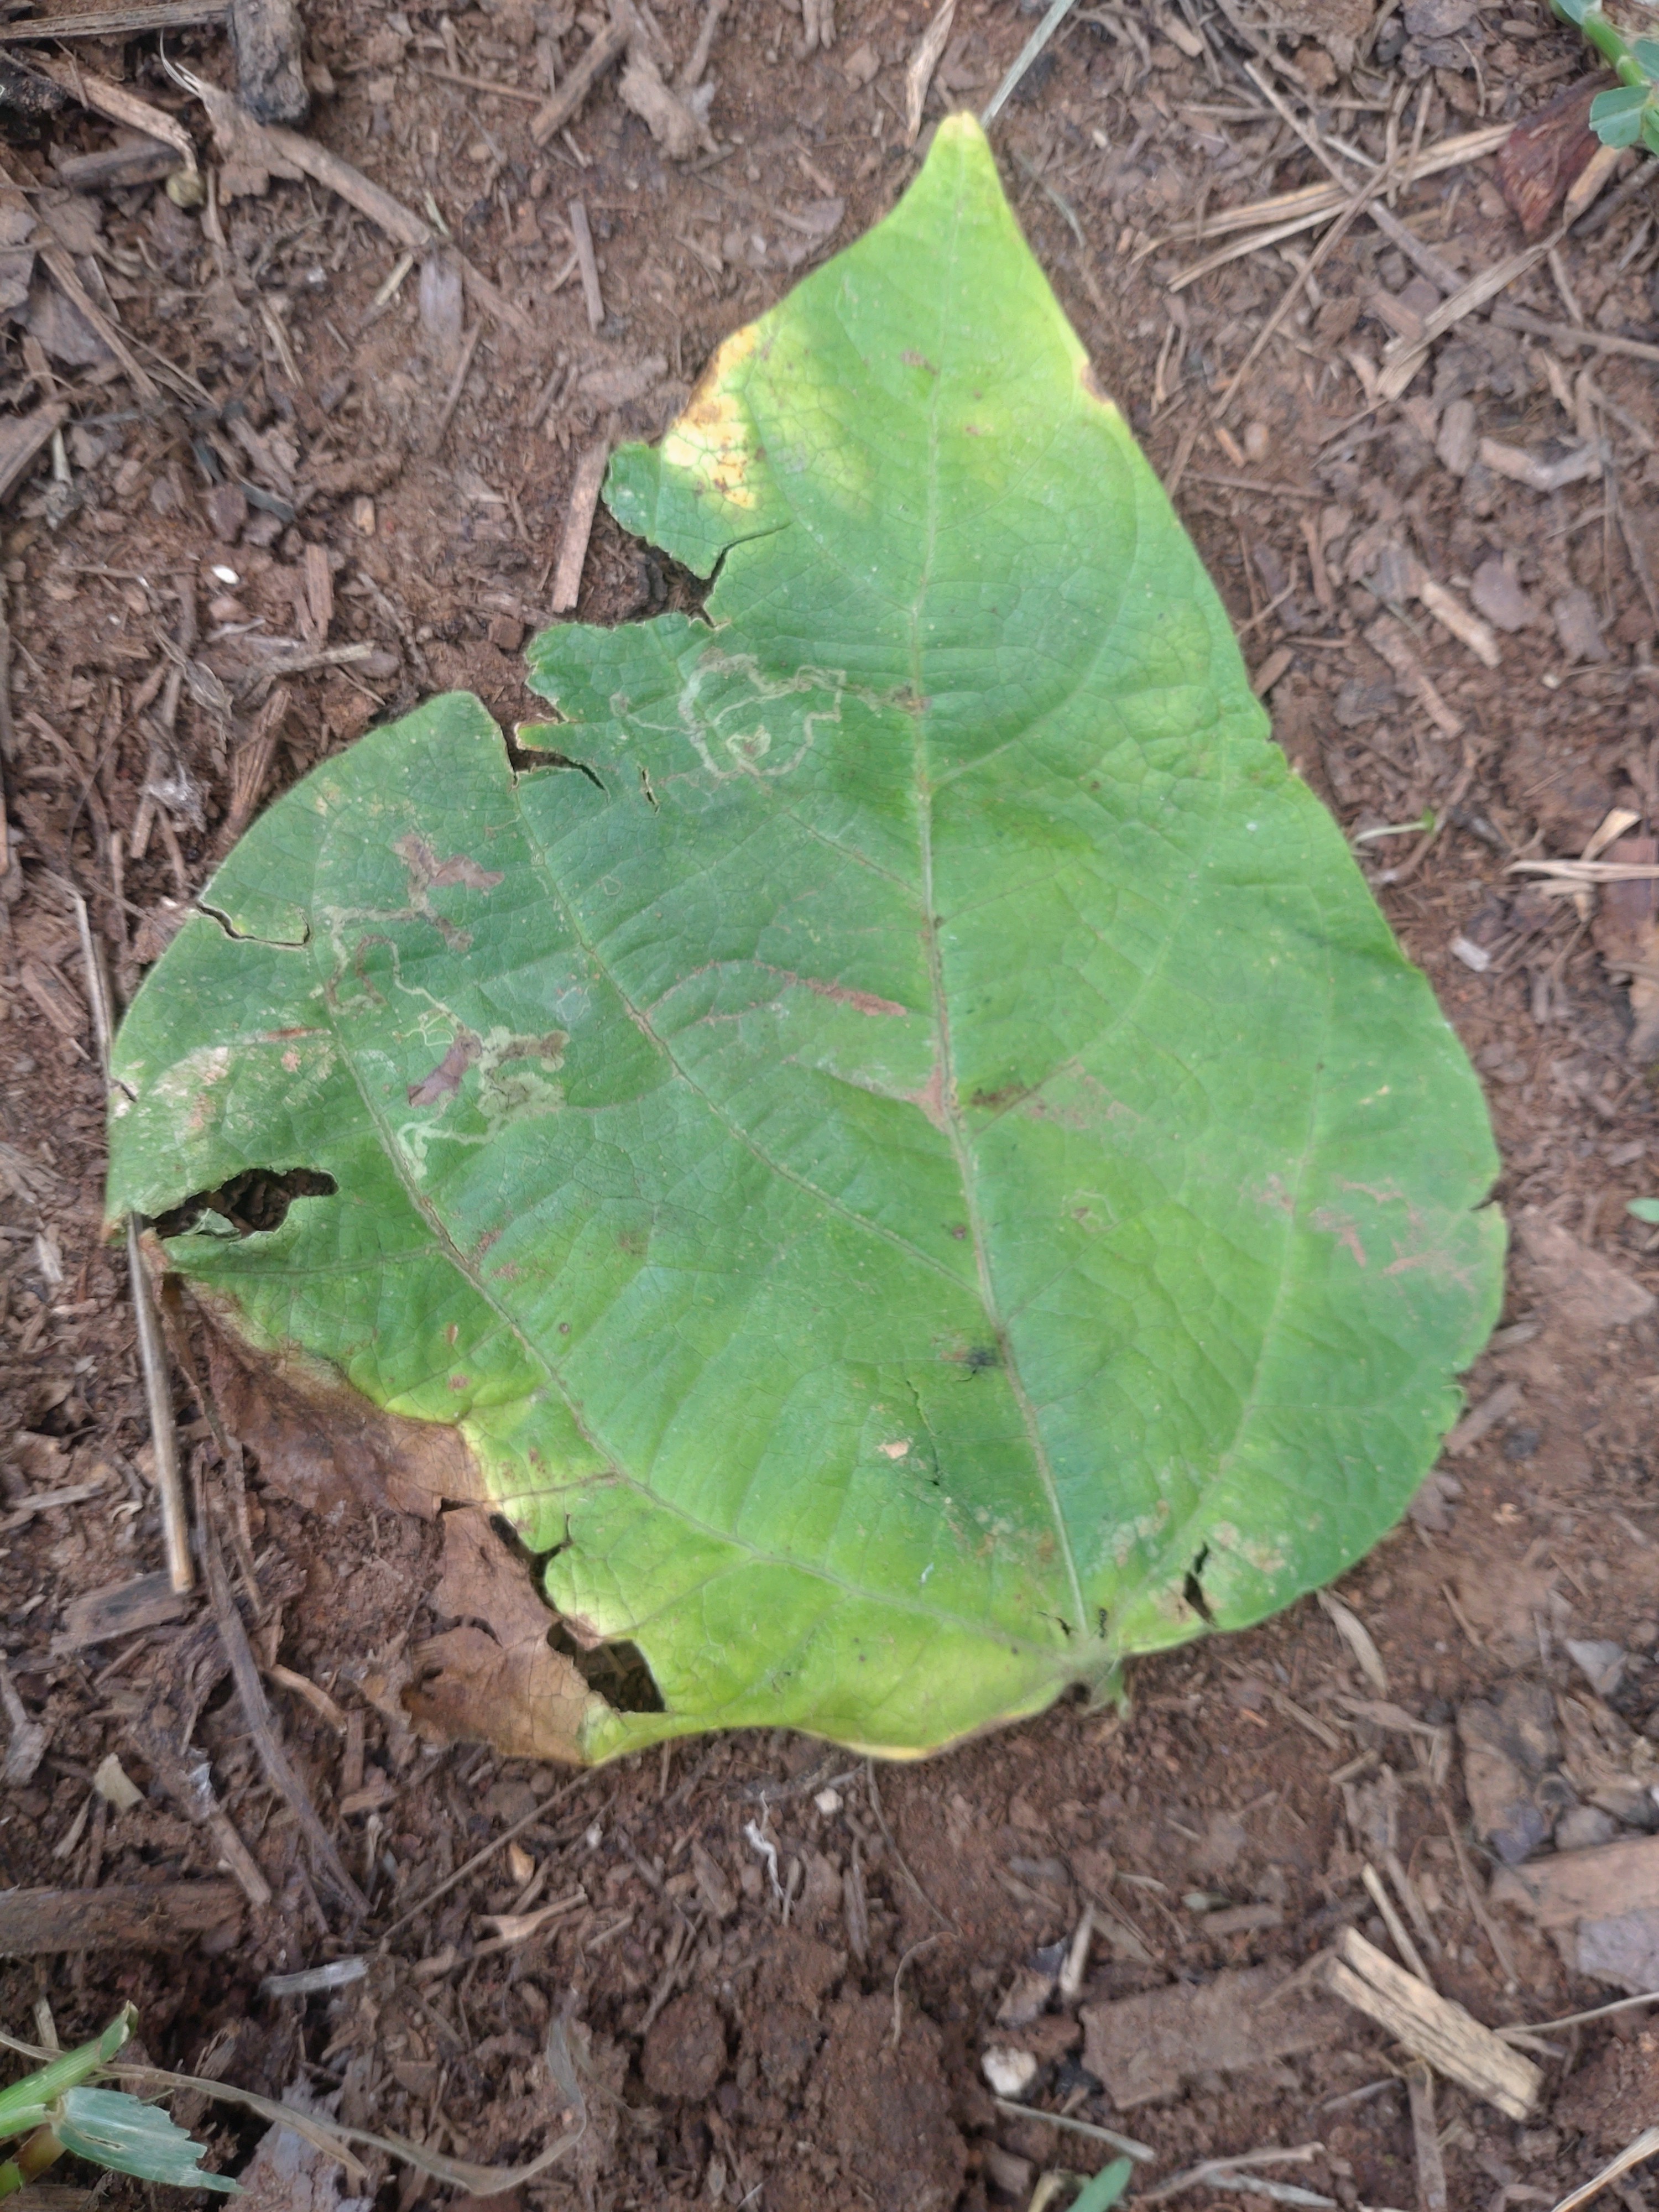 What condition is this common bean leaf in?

anthracnose
